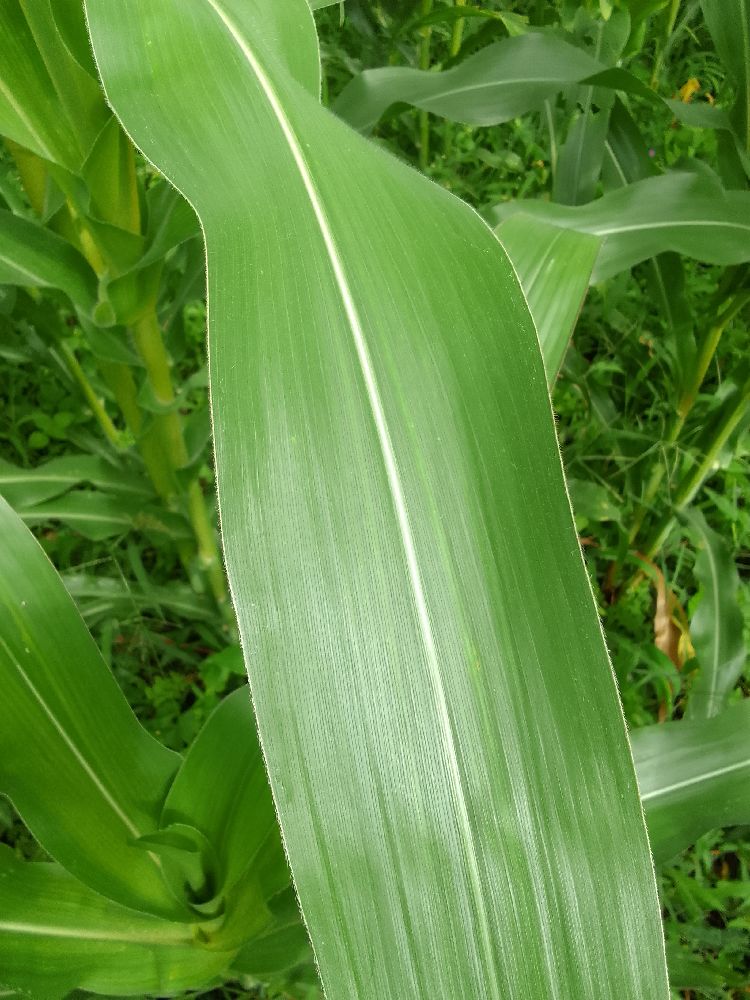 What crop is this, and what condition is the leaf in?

maize, healthy
